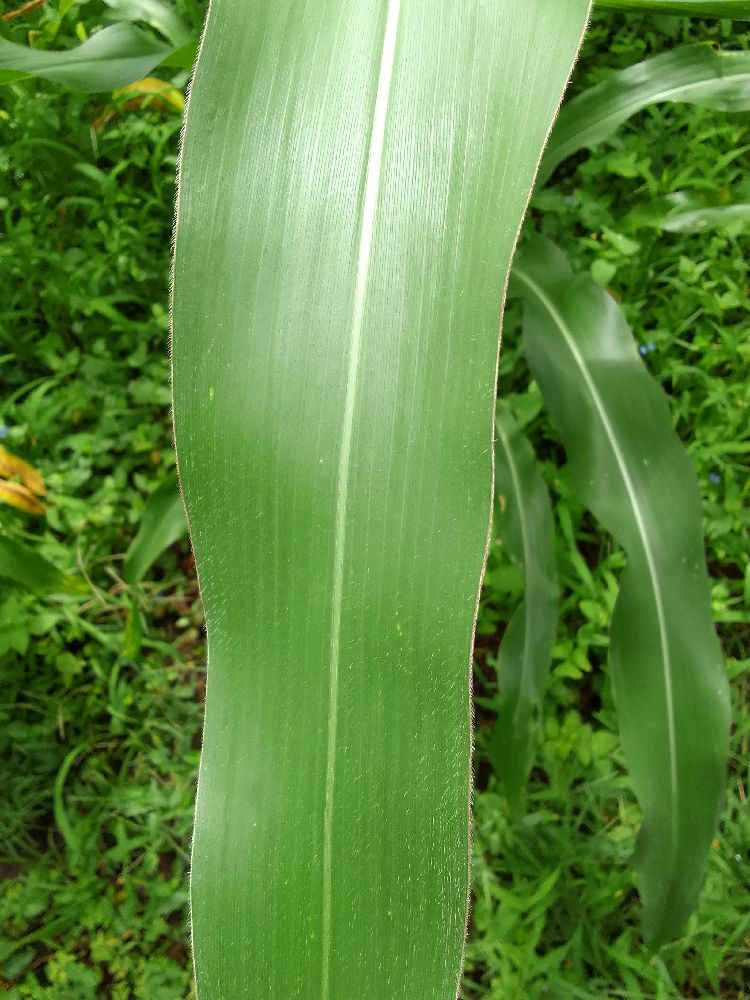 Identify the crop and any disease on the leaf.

maize, healthy
